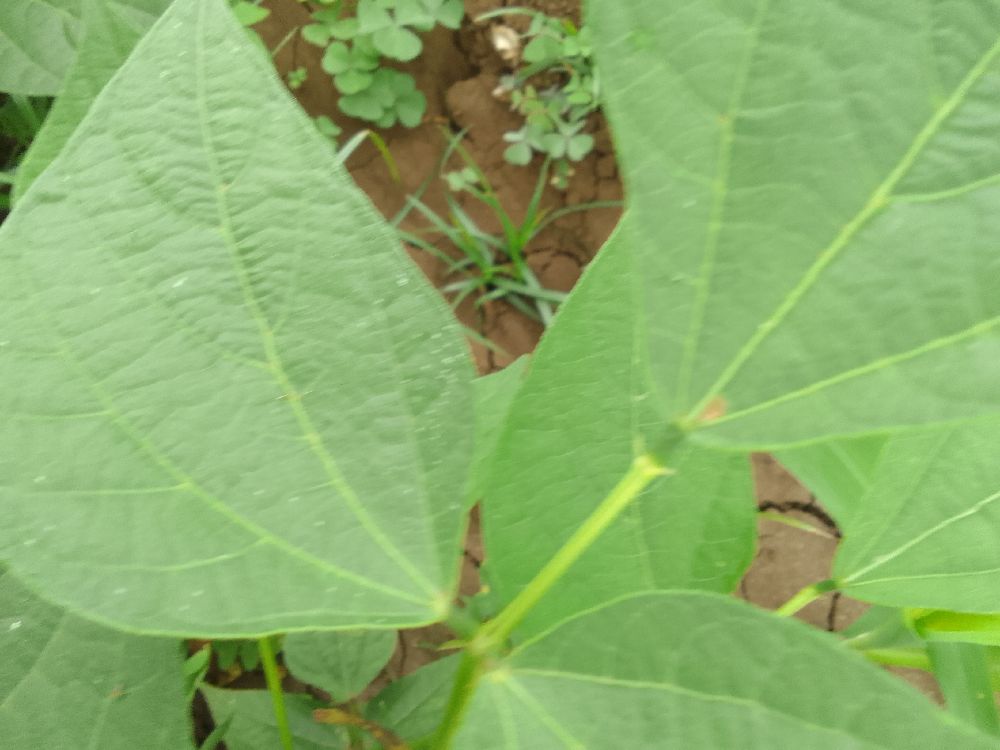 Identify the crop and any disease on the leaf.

common bean, healthy
